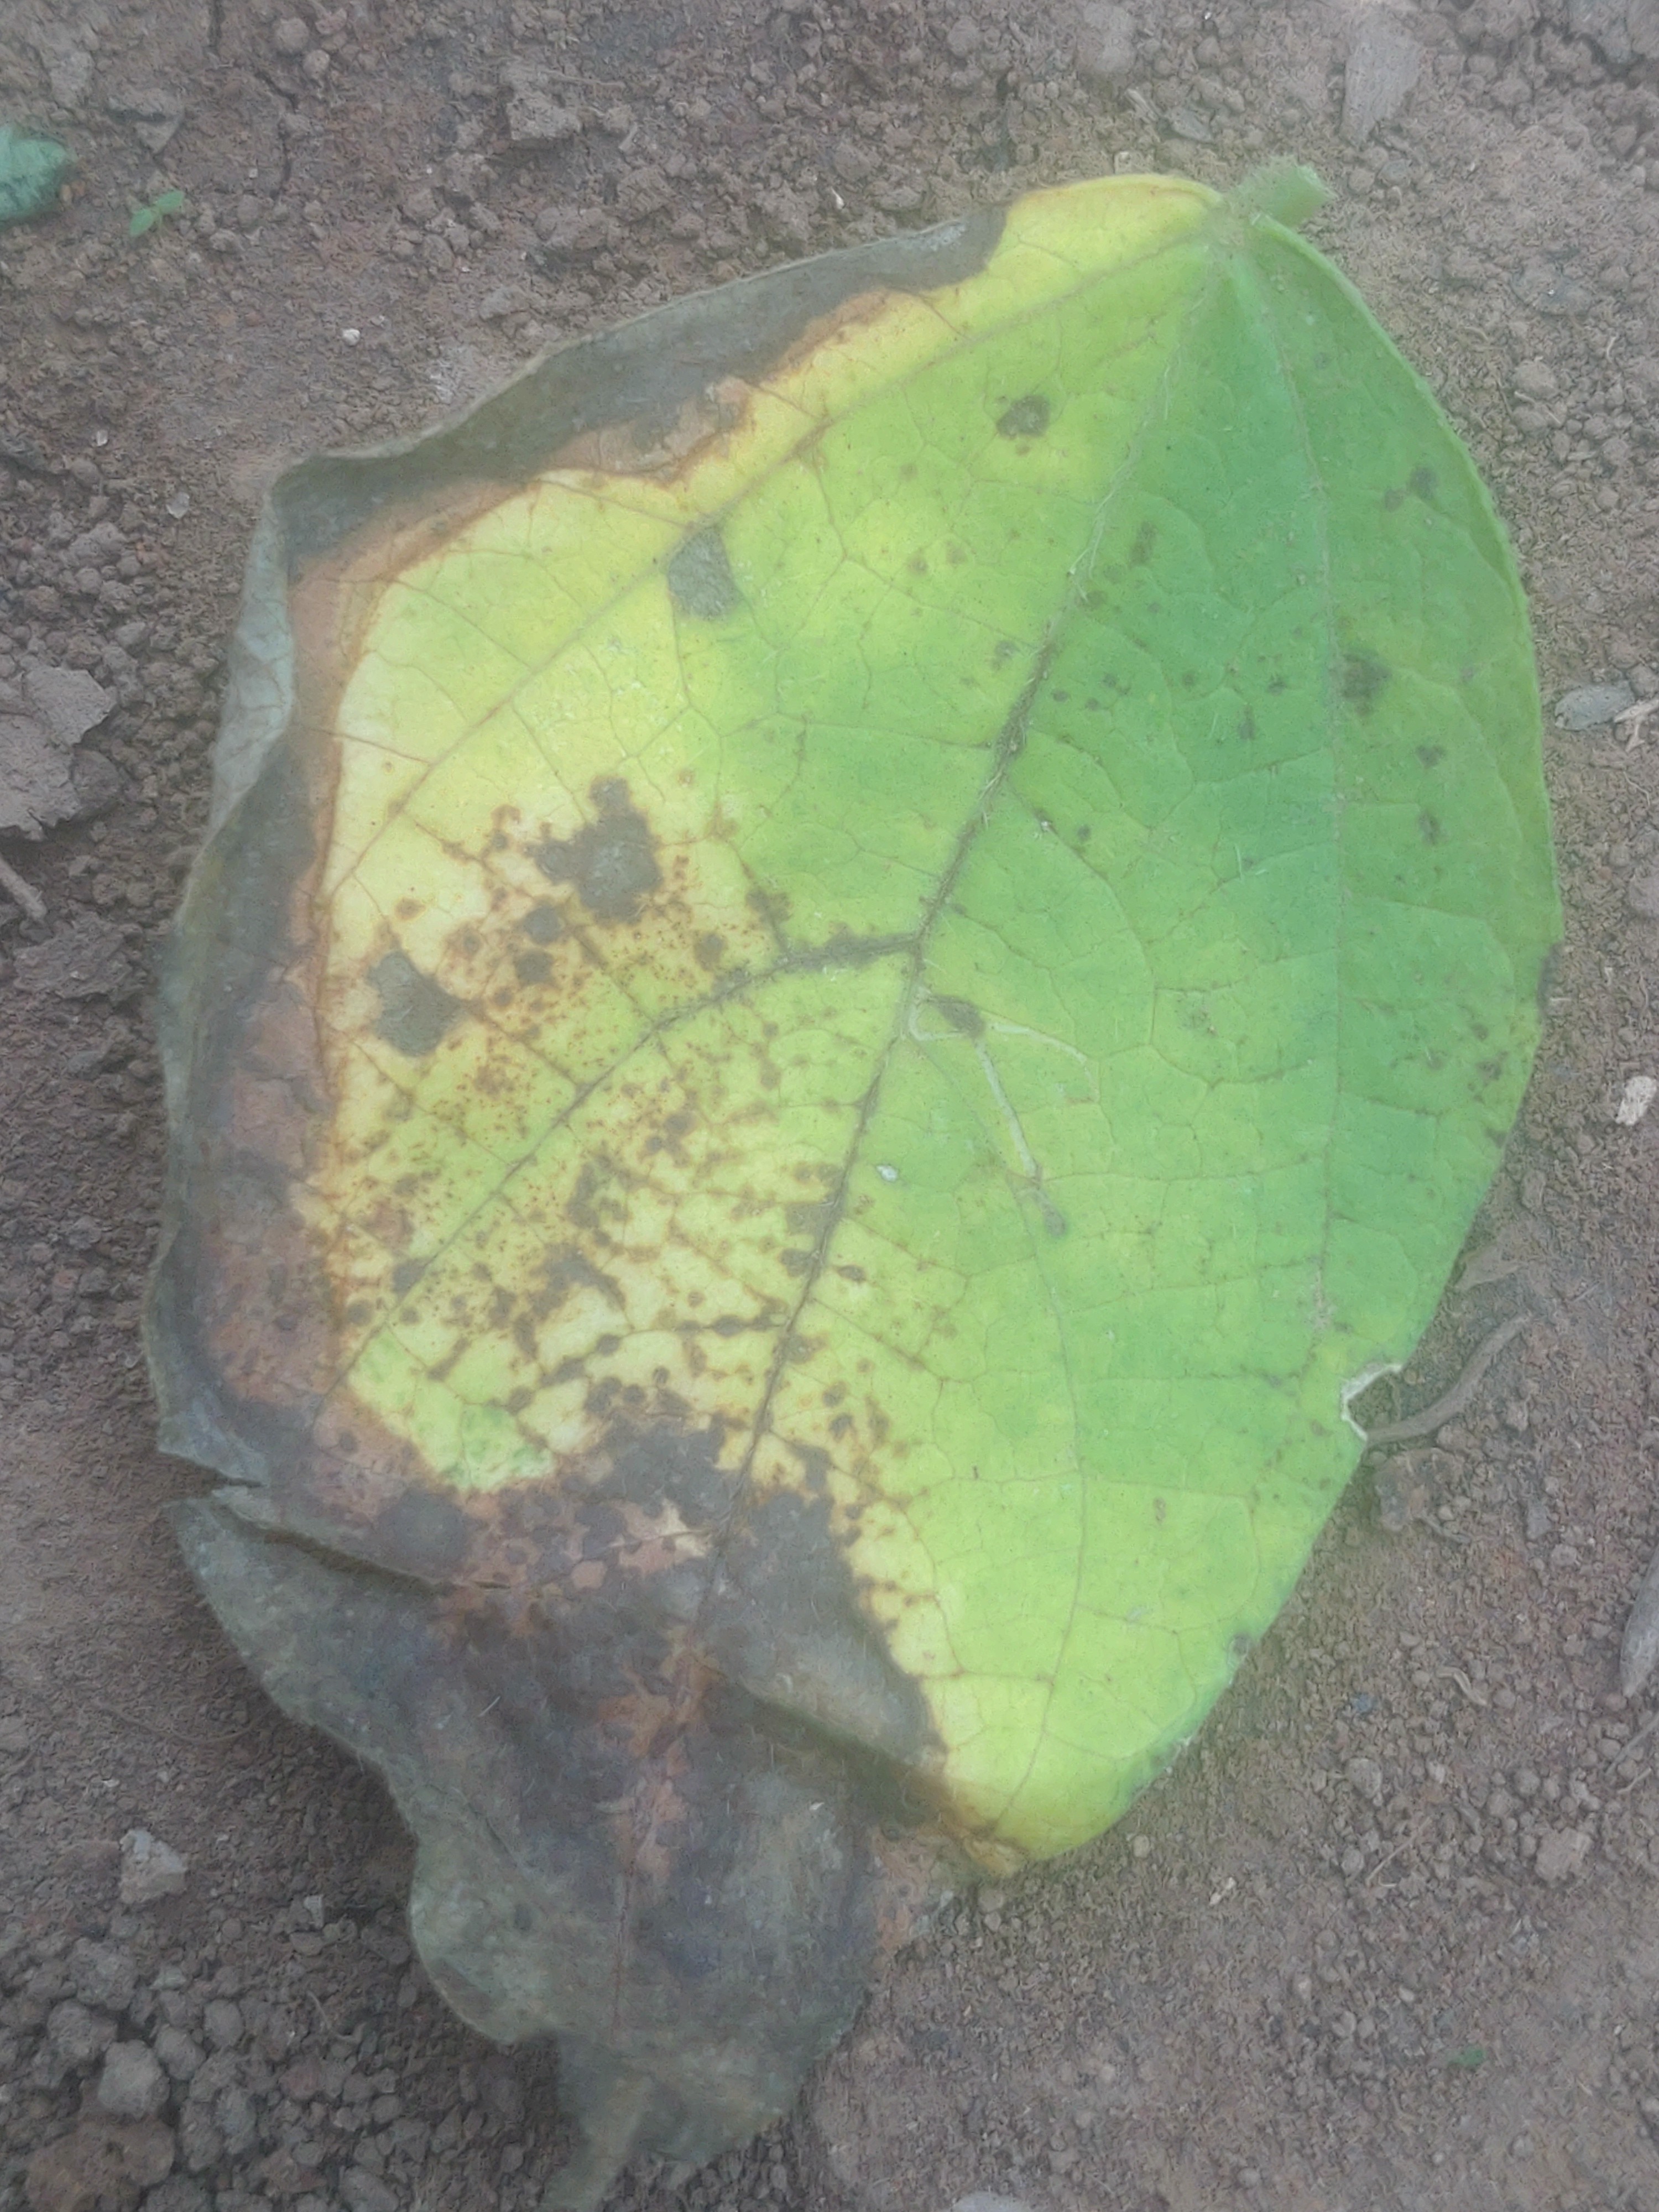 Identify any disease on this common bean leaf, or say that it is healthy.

anthracnose
